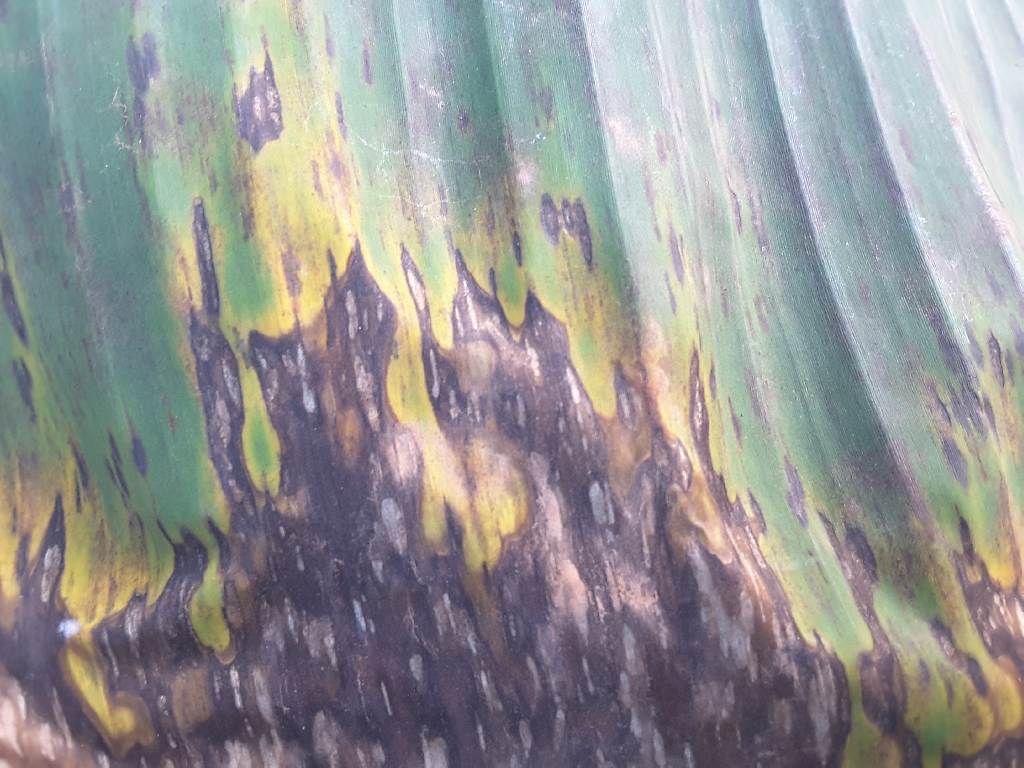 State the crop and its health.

banana, black sigatoka
